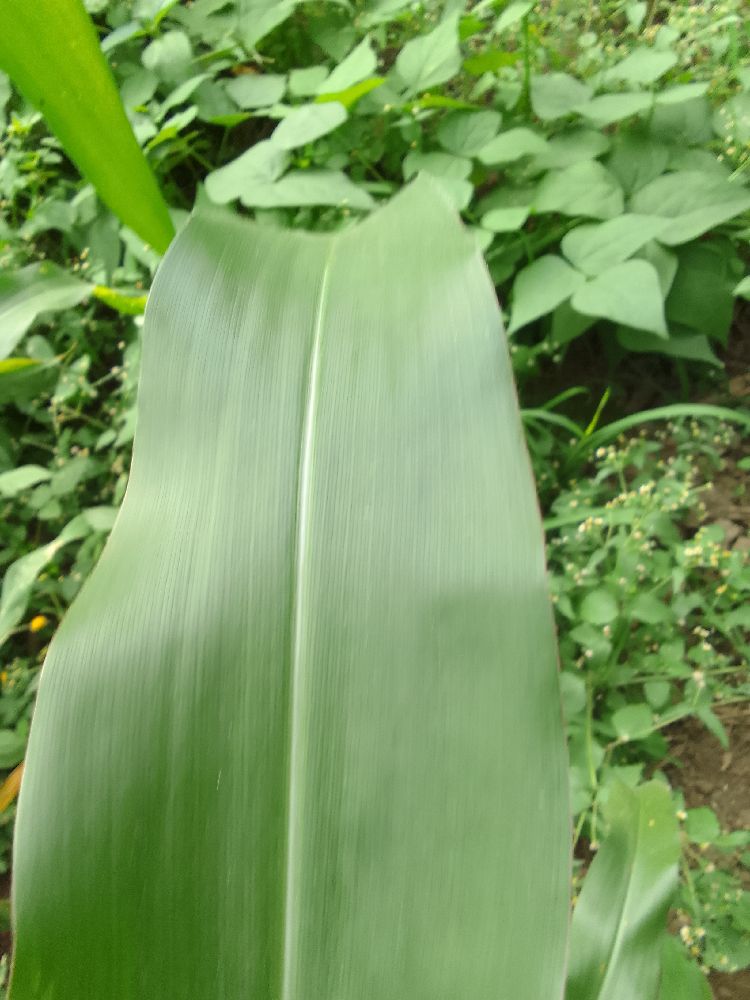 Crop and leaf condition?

maize, healthy
